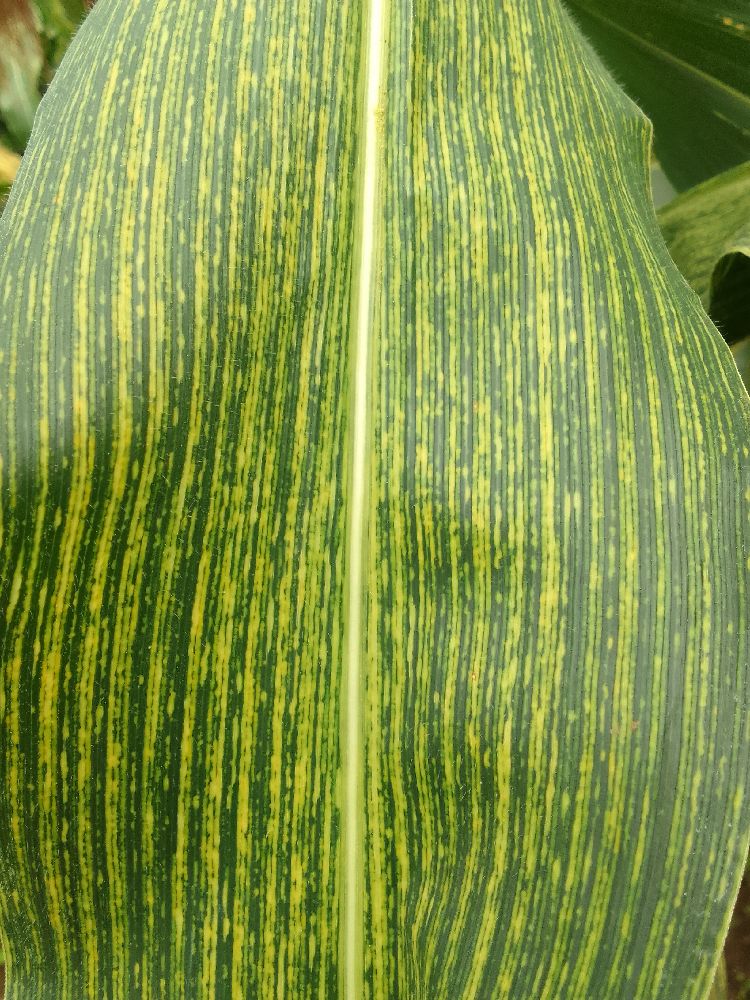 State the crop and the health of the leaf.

maize, maize streak virus
